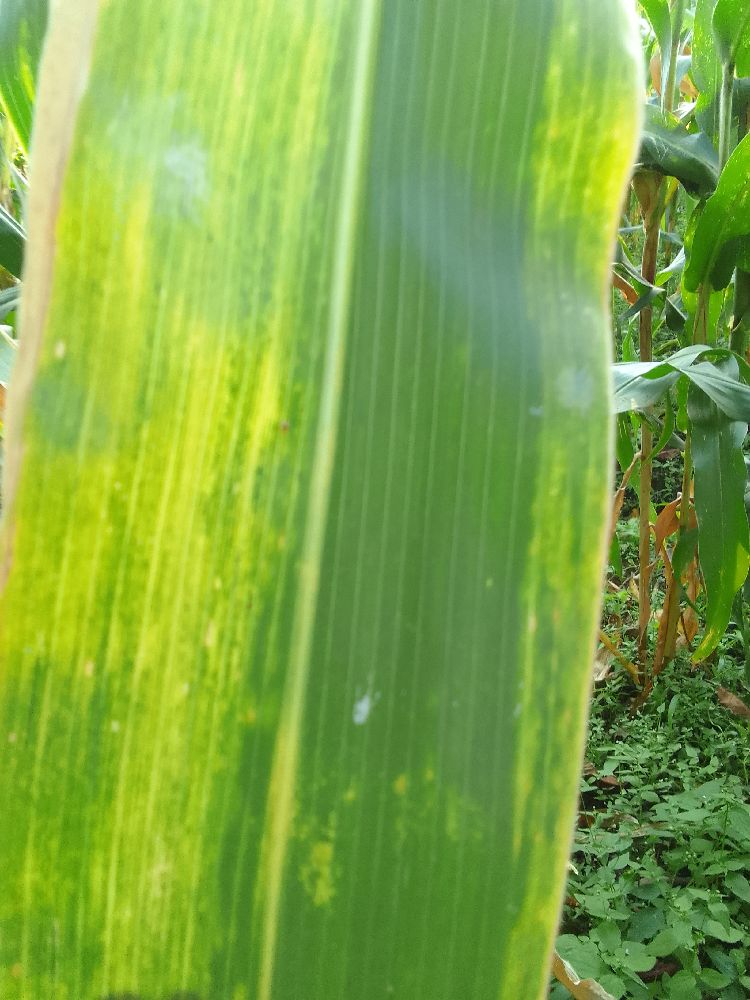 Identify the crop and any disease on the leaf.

maize, maize lethal necrosis
